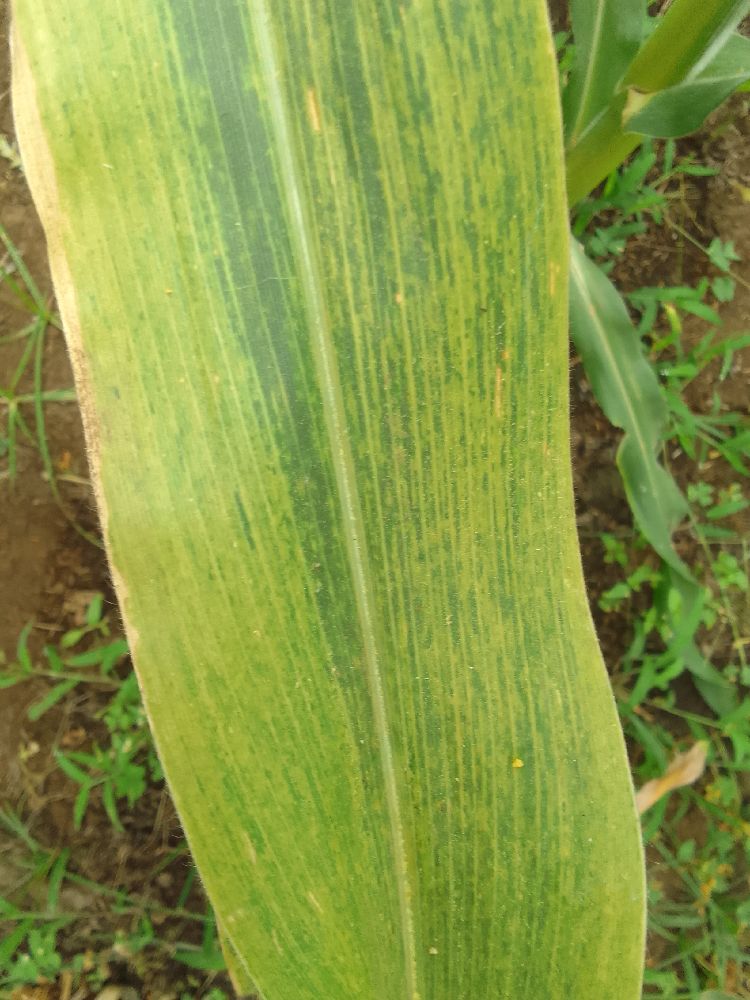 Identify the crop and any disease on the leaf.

maize, maize lethal necrosis
